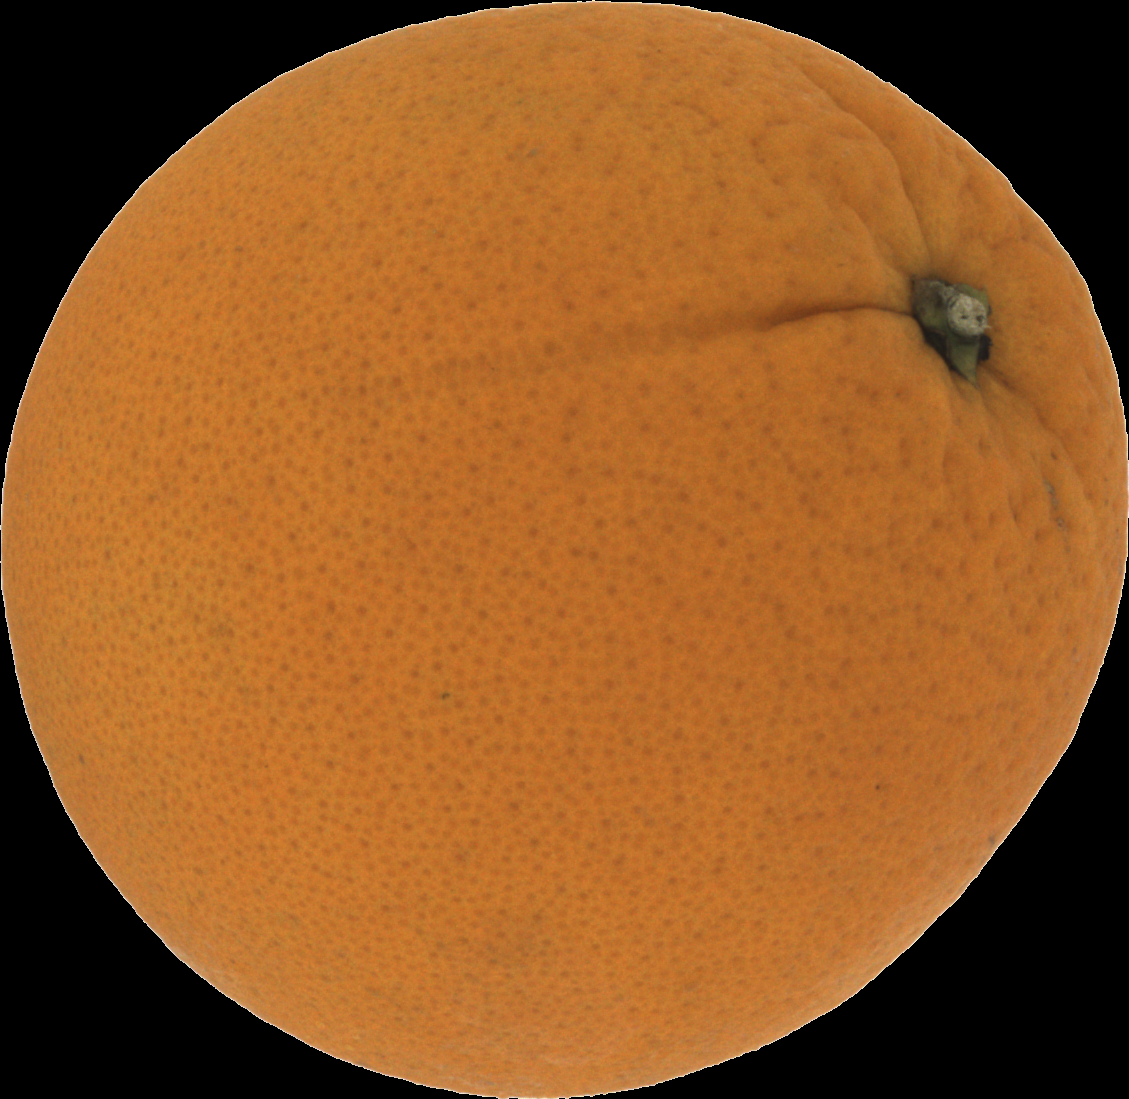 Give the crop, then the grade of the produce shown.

orange, good
